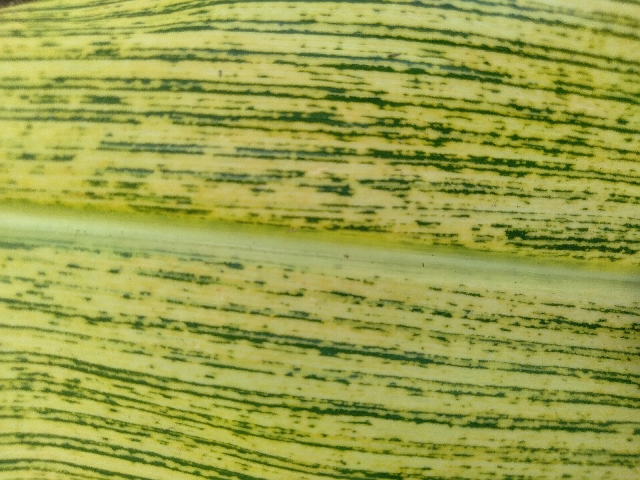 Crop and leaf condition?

maize, maize streak virus
